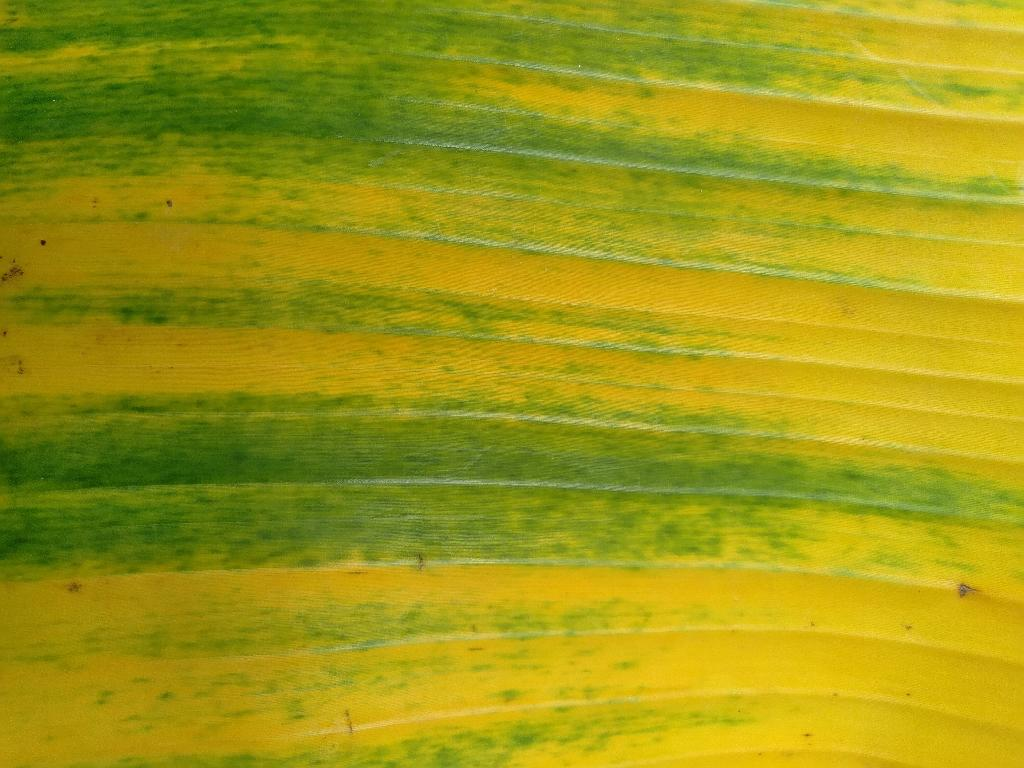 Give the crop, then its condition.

banana, fusarium wilt race 1
